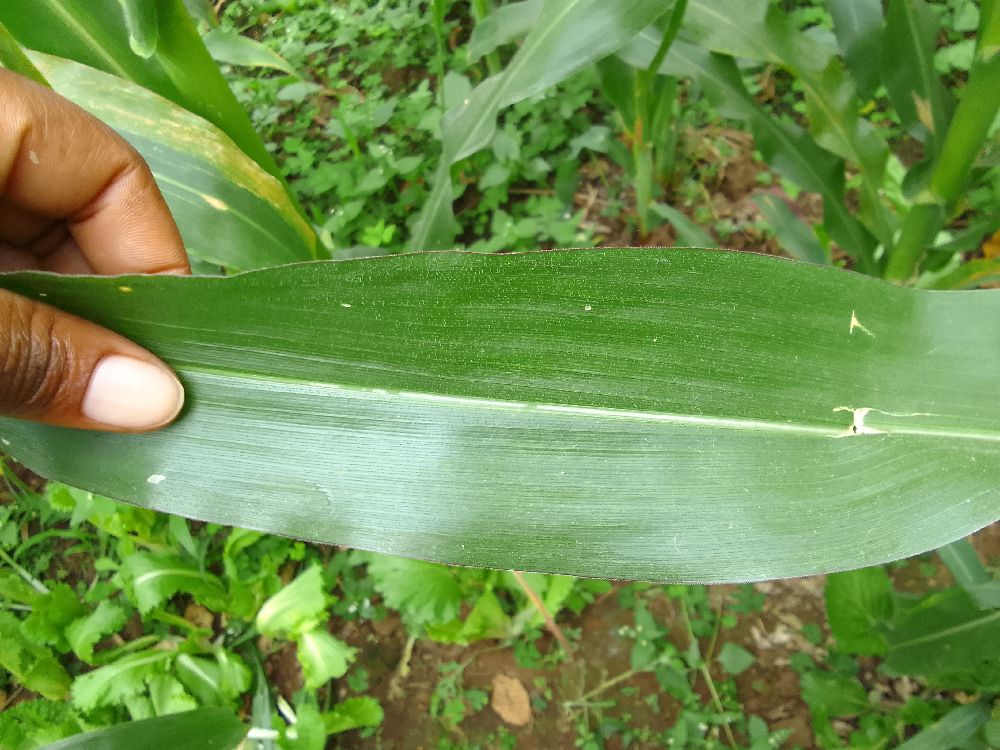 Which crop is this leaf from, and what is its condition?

maize, healthy
